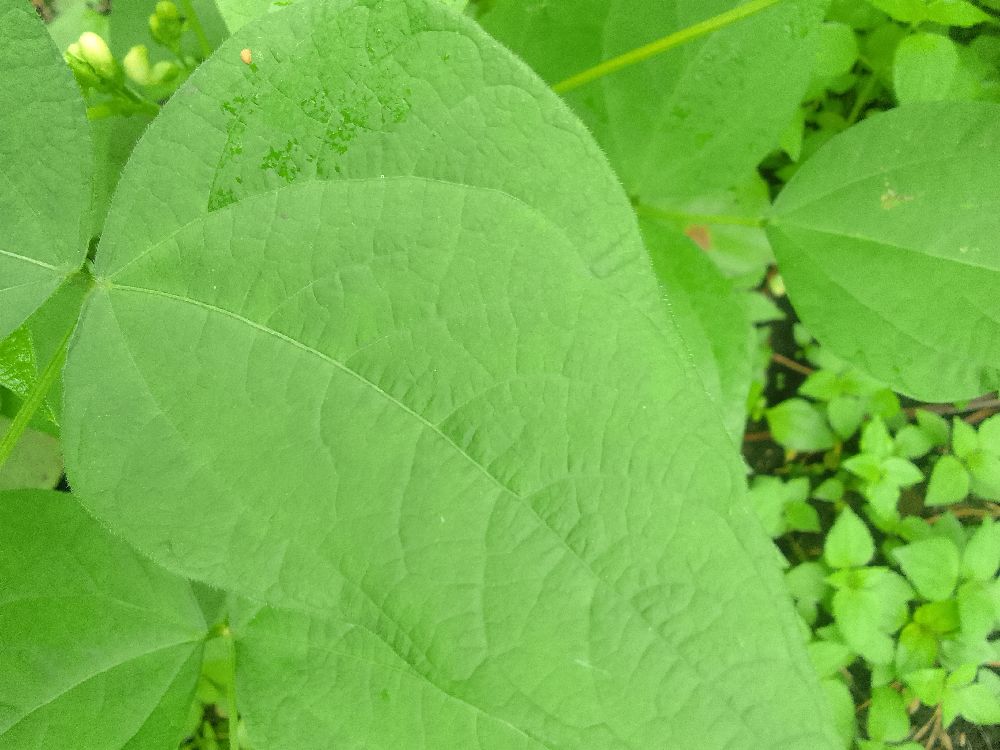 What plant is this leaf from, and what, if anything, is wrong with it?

common bean, healthy
